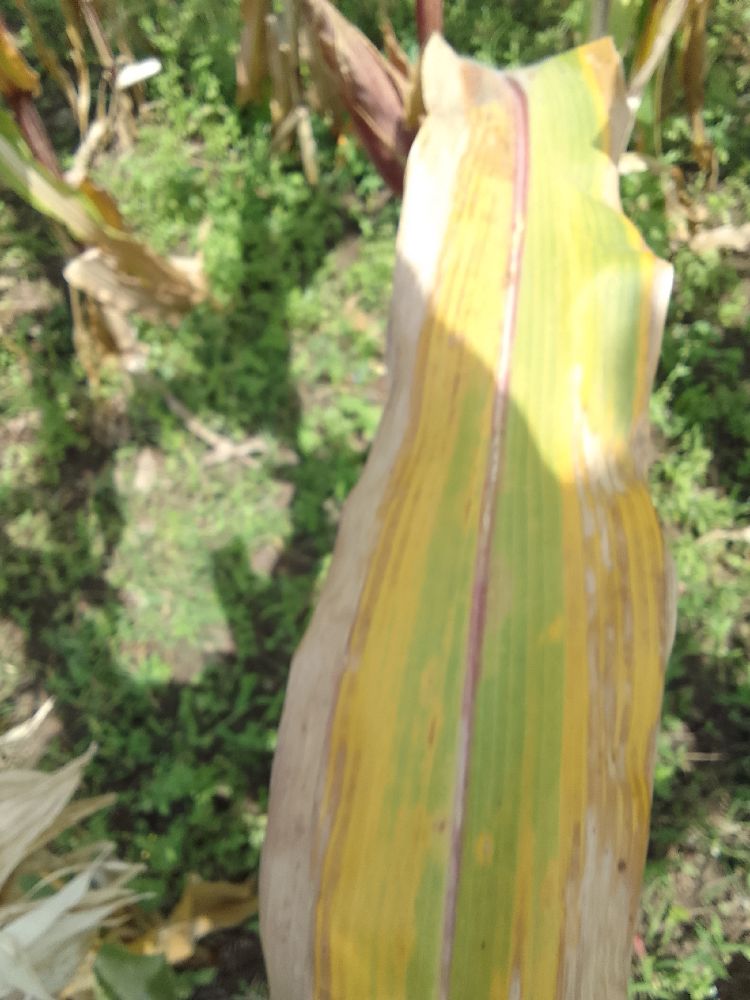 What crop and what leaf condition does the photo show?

maize, maize lethal necrosis
